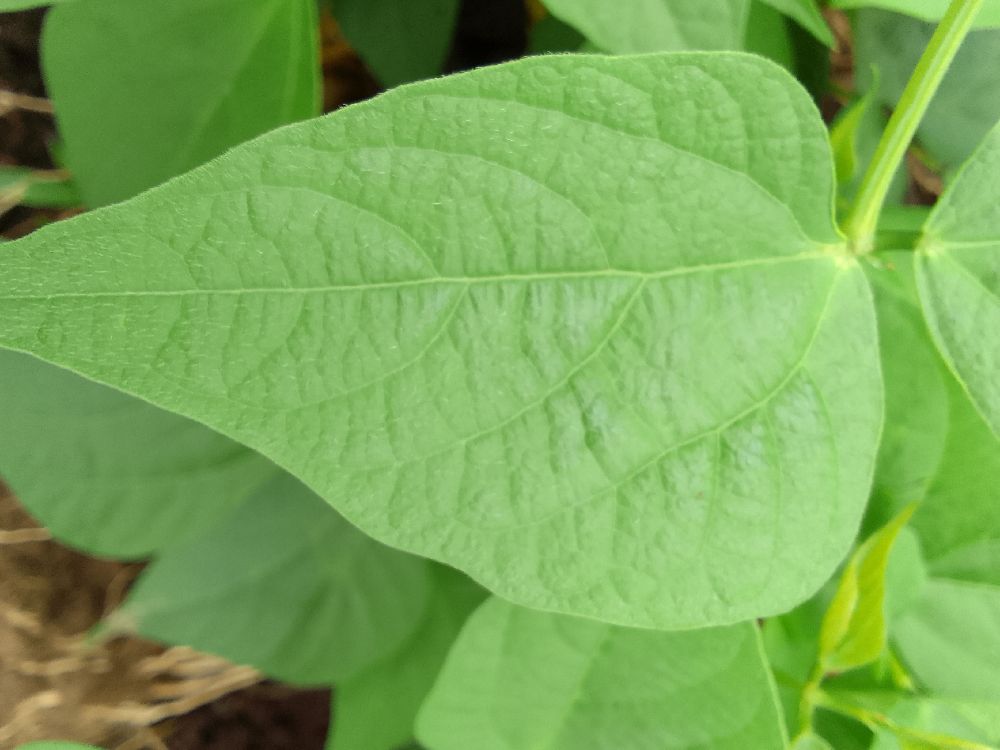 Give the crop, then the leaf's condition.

common bean, healthy
